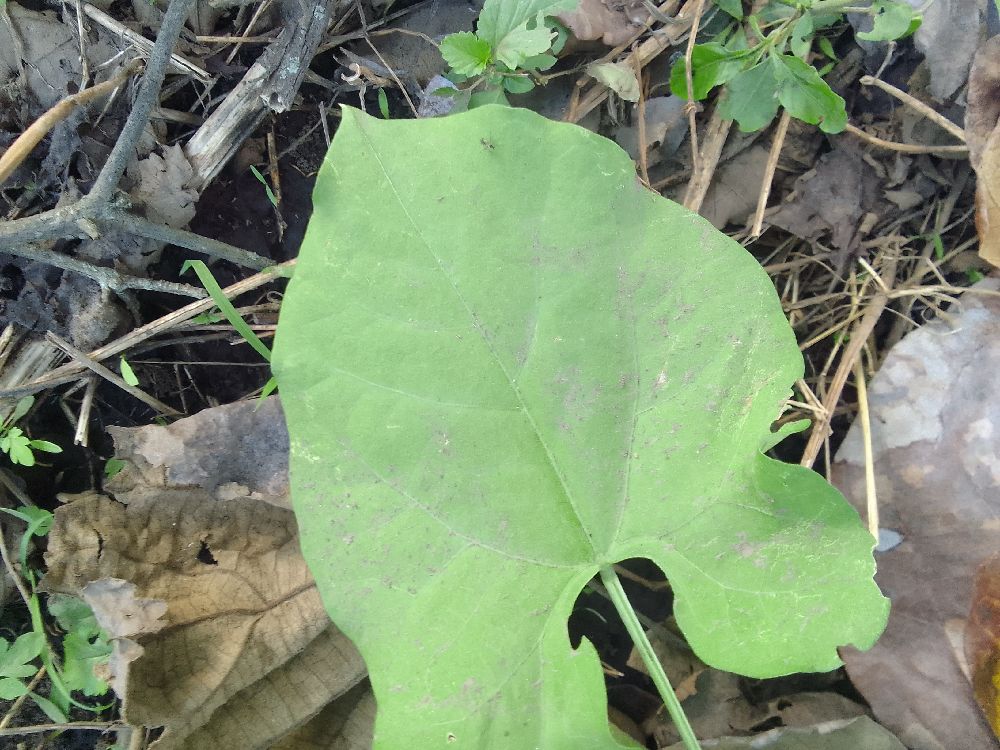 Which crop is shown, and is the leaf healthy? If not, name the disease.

common bean, healthy
